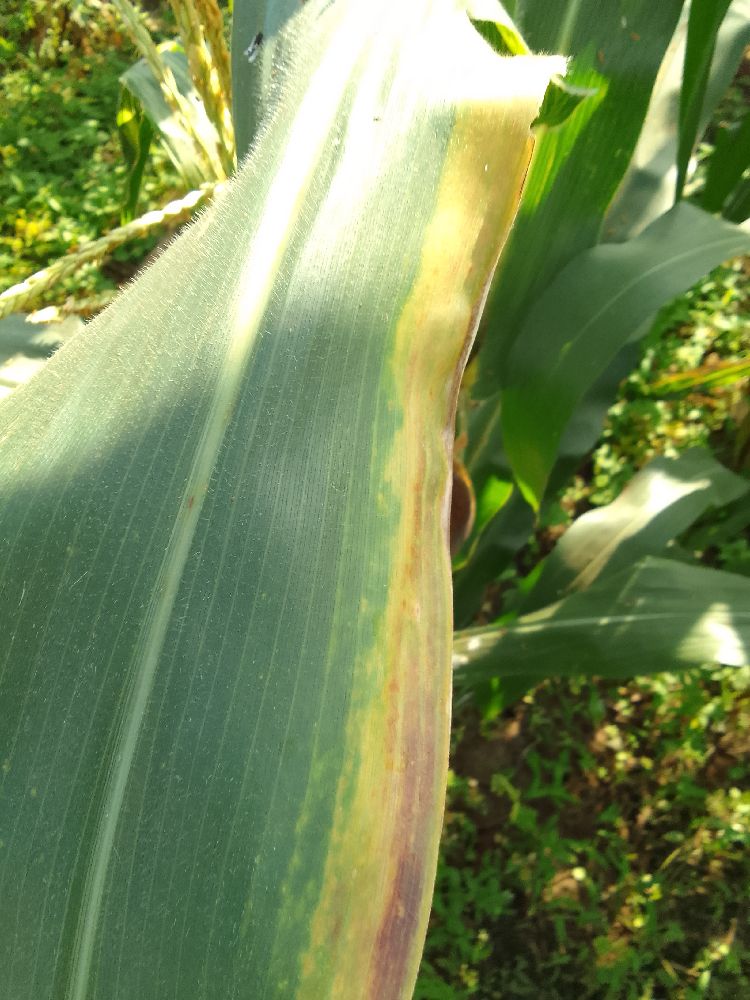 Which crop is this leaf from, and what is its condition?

maize, maize lethal necrosis
